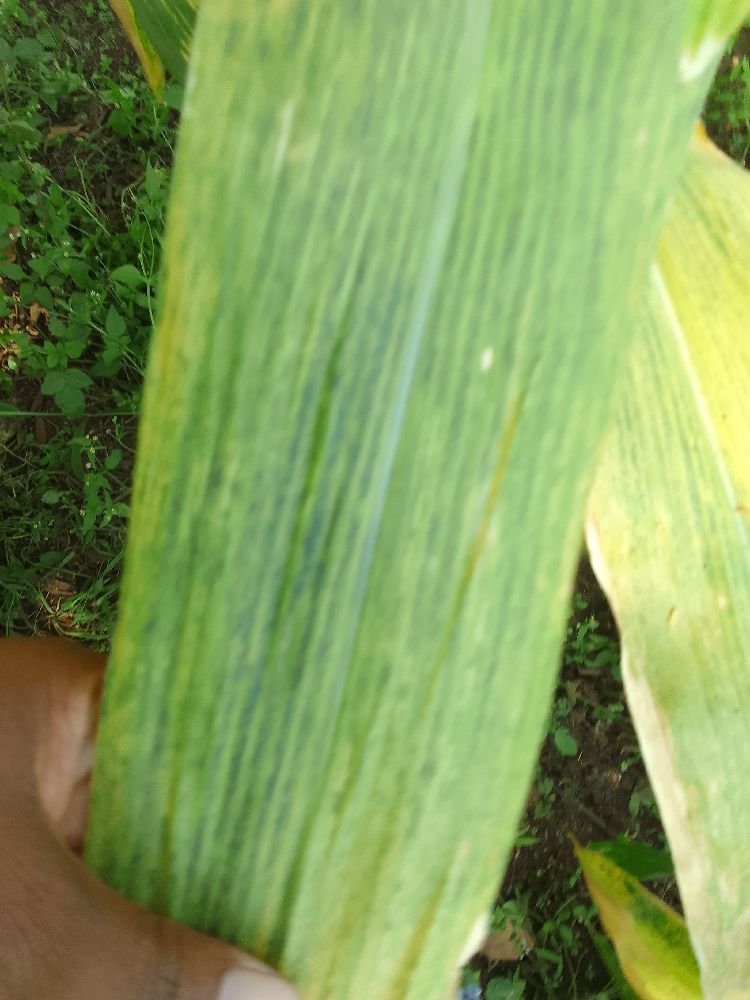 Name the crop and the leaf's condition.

maize, maize lethal necrosis
